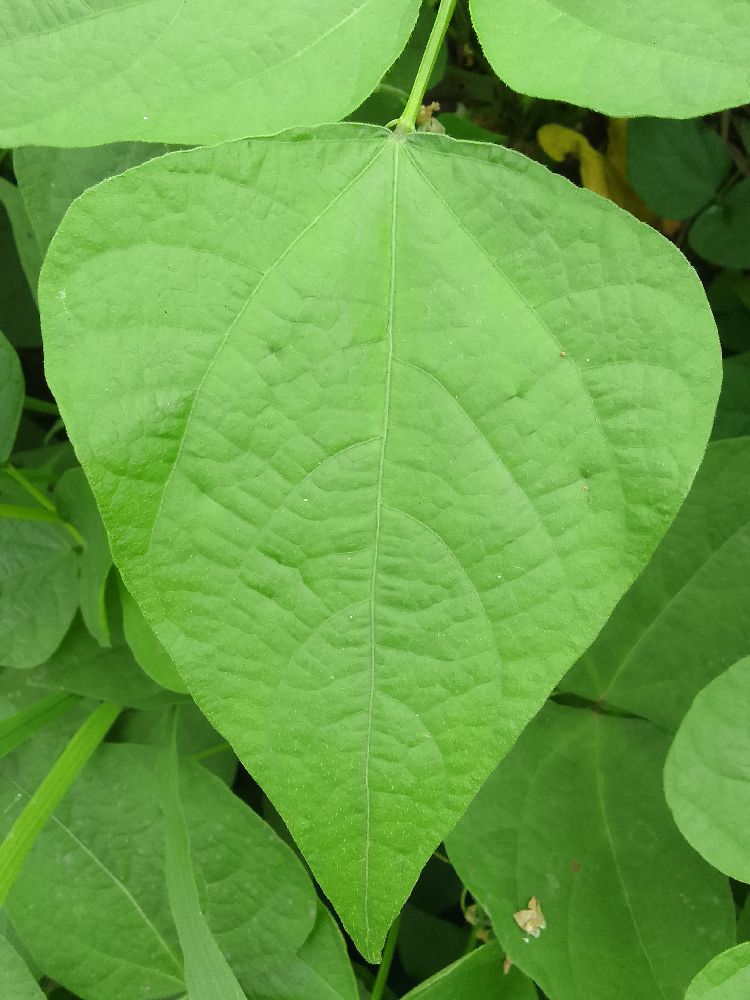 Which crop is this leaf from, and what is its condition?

common bean, healthy
